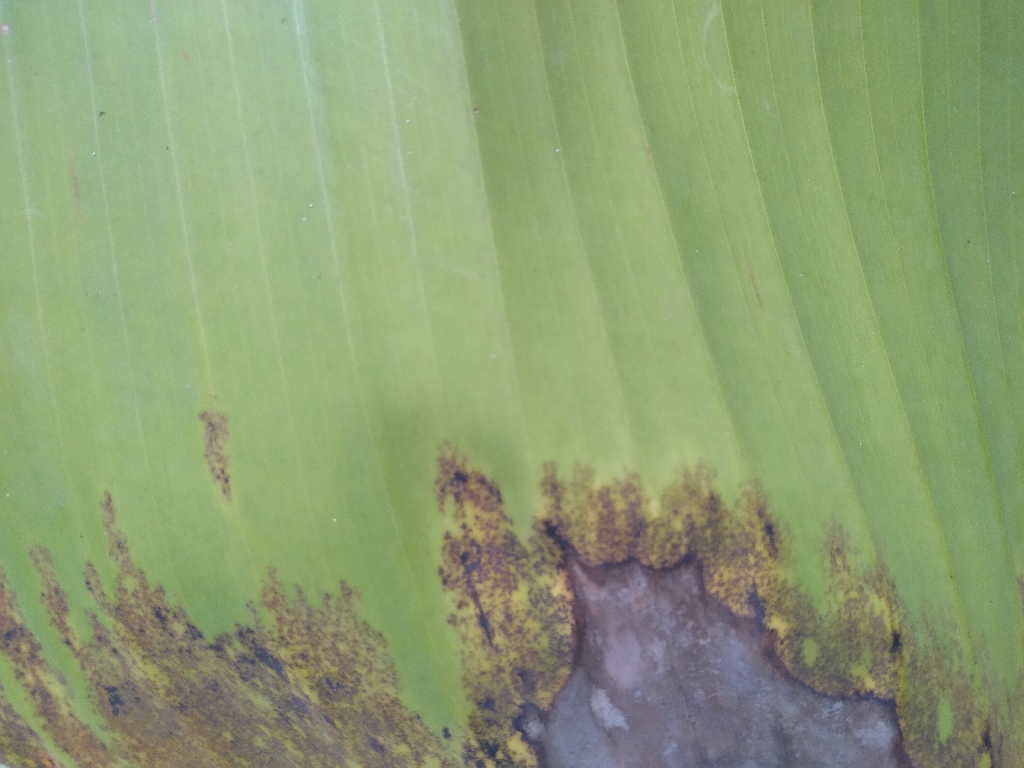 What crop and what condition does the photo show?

banana, black sigatoka
